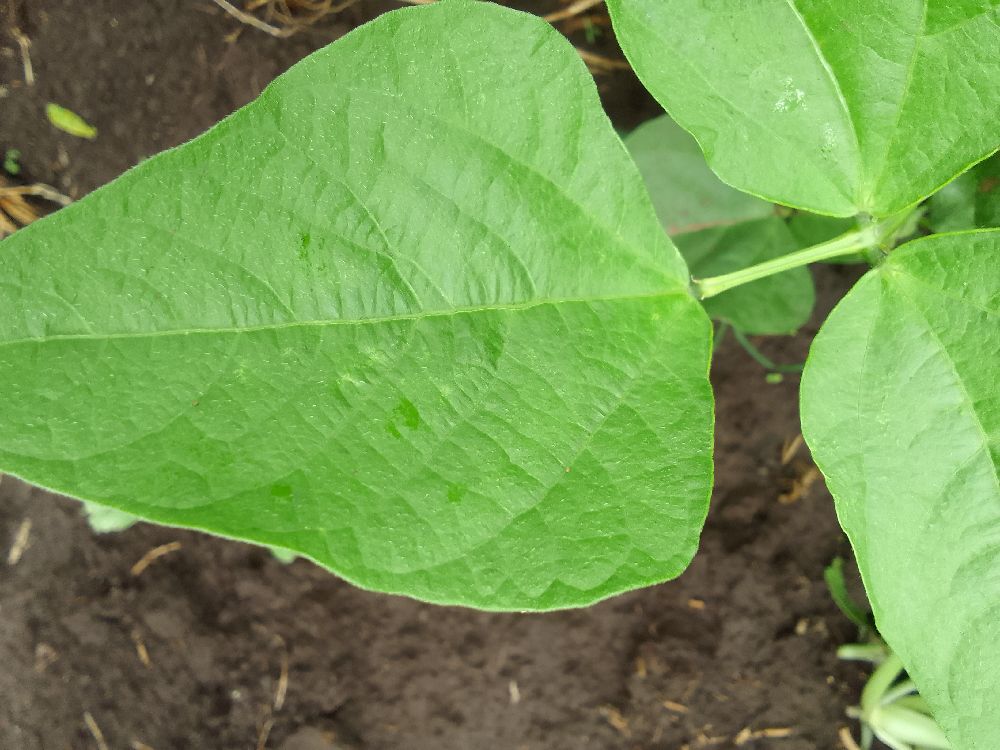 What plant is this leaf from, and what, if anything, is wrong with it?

common bean, healthy
